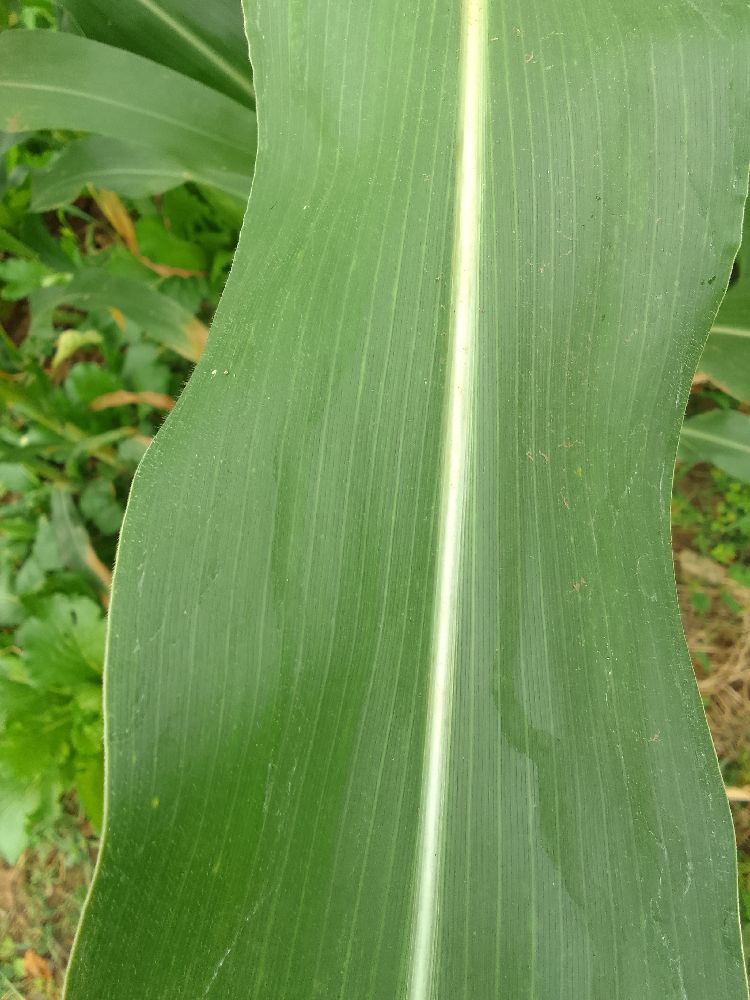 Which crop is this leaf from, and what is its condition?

maize, healthy
